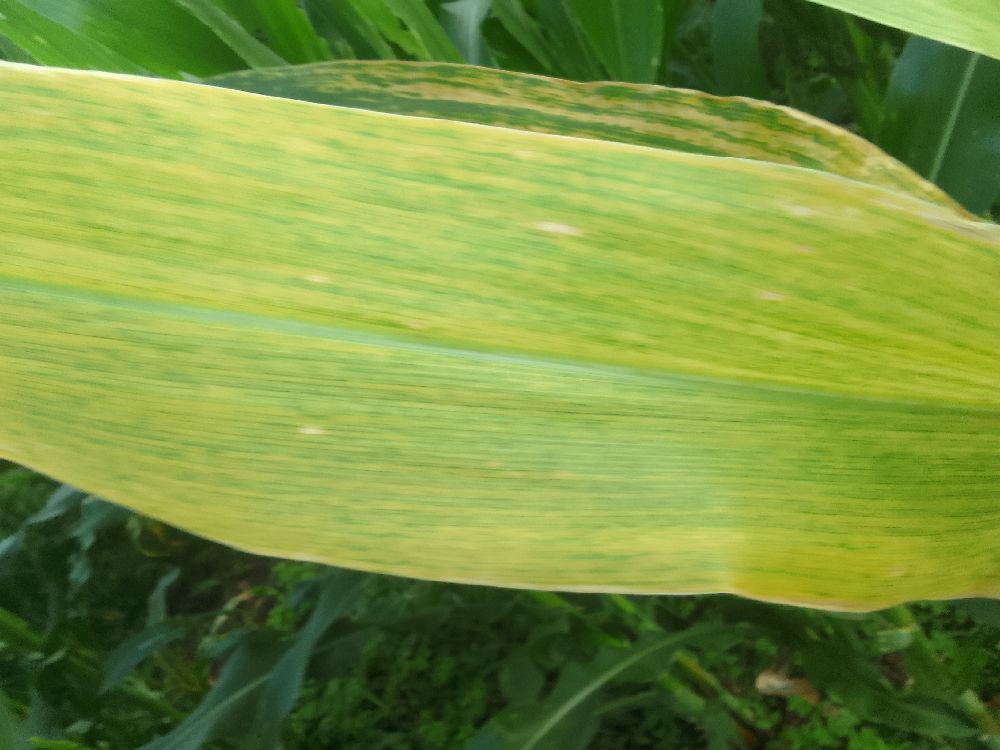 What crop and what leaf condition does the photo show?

maize, maize lethal necrosis
